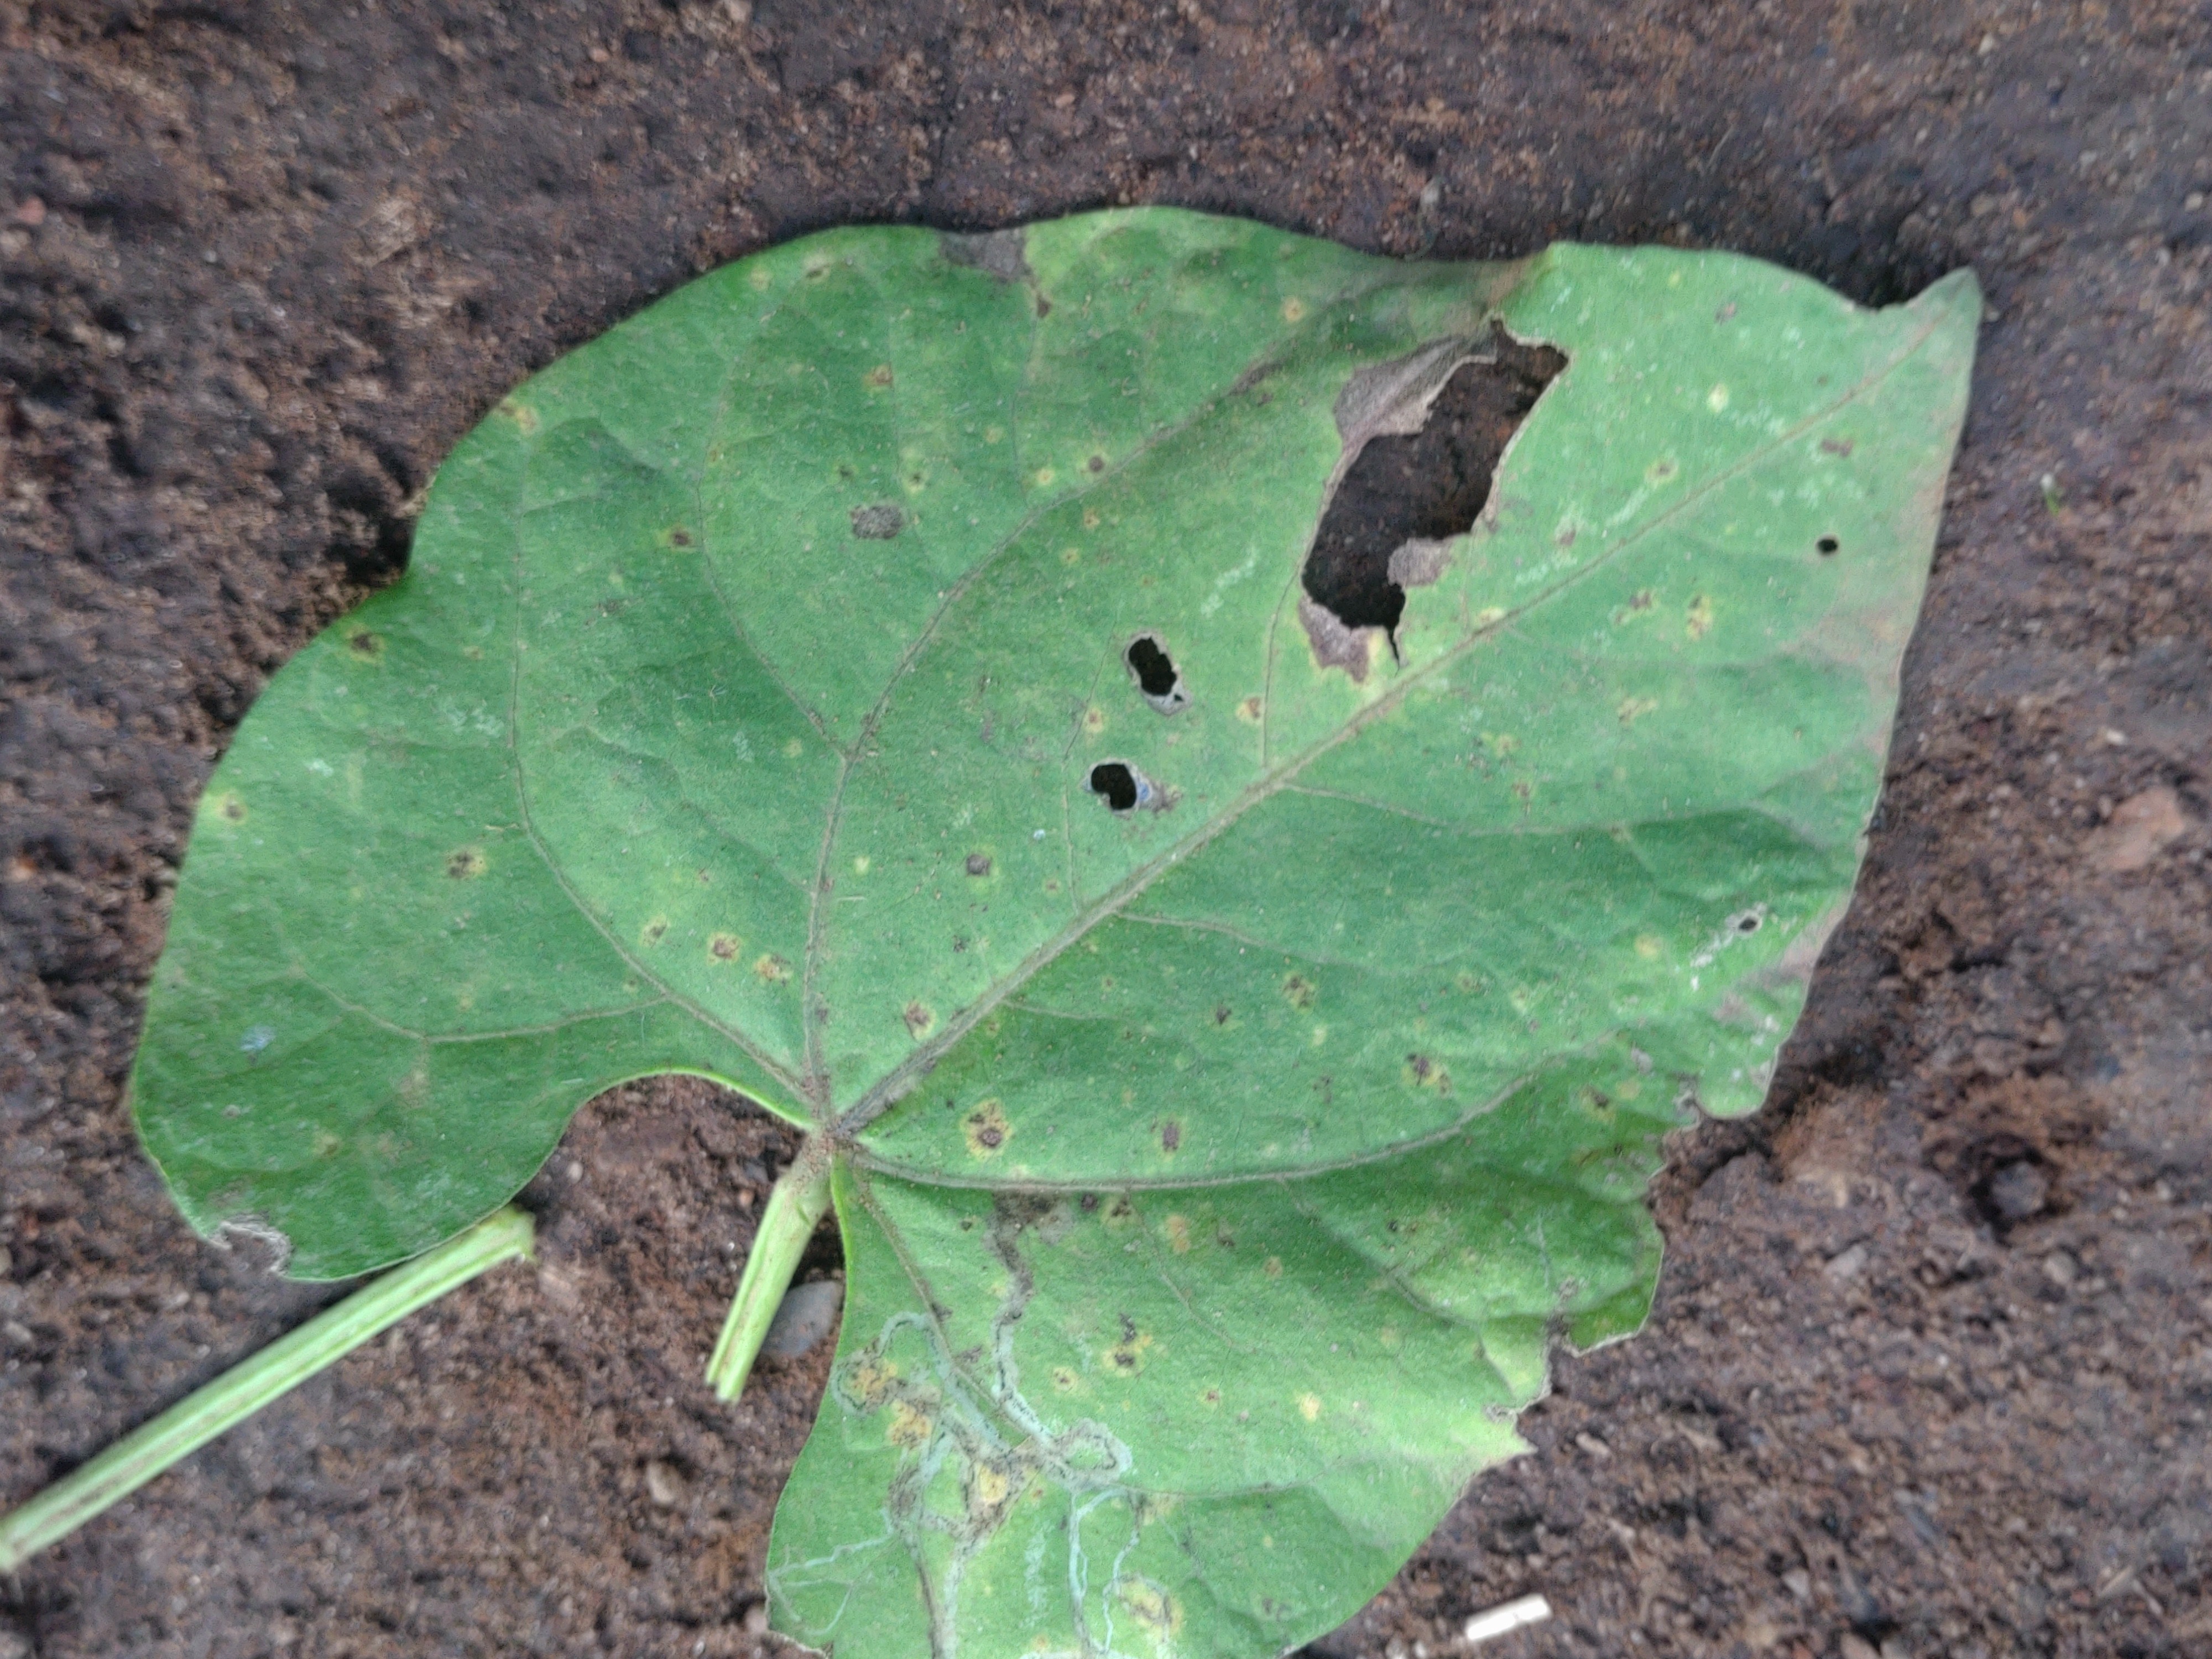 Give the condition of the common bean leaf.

anthracnose
